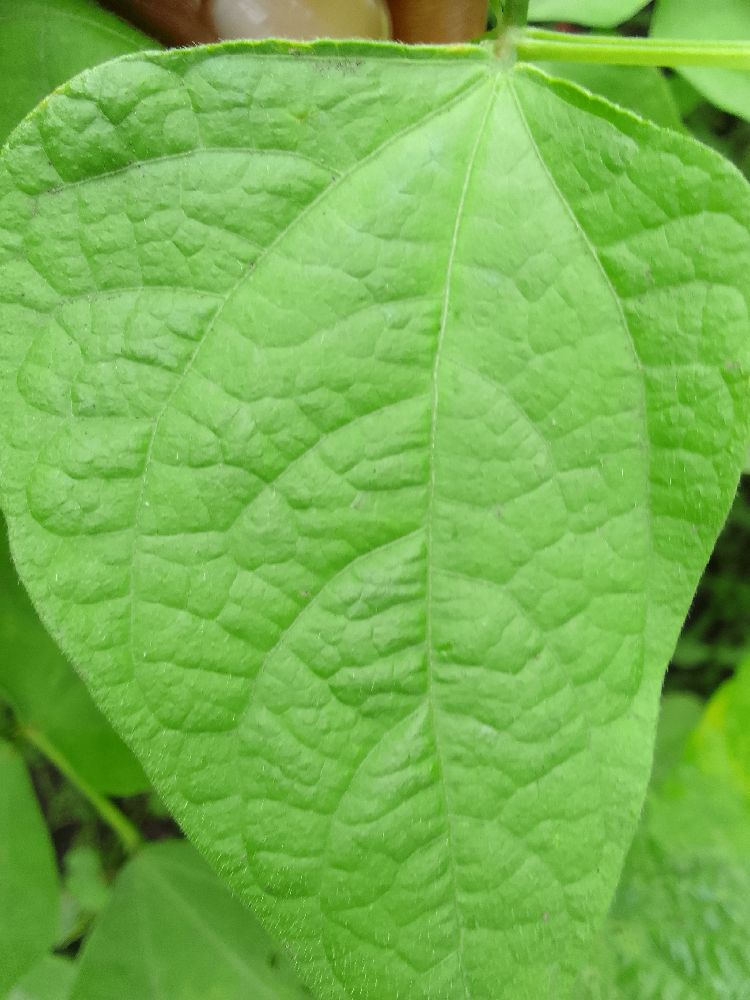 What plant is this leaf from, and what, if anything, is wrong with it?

common bean, healthy
